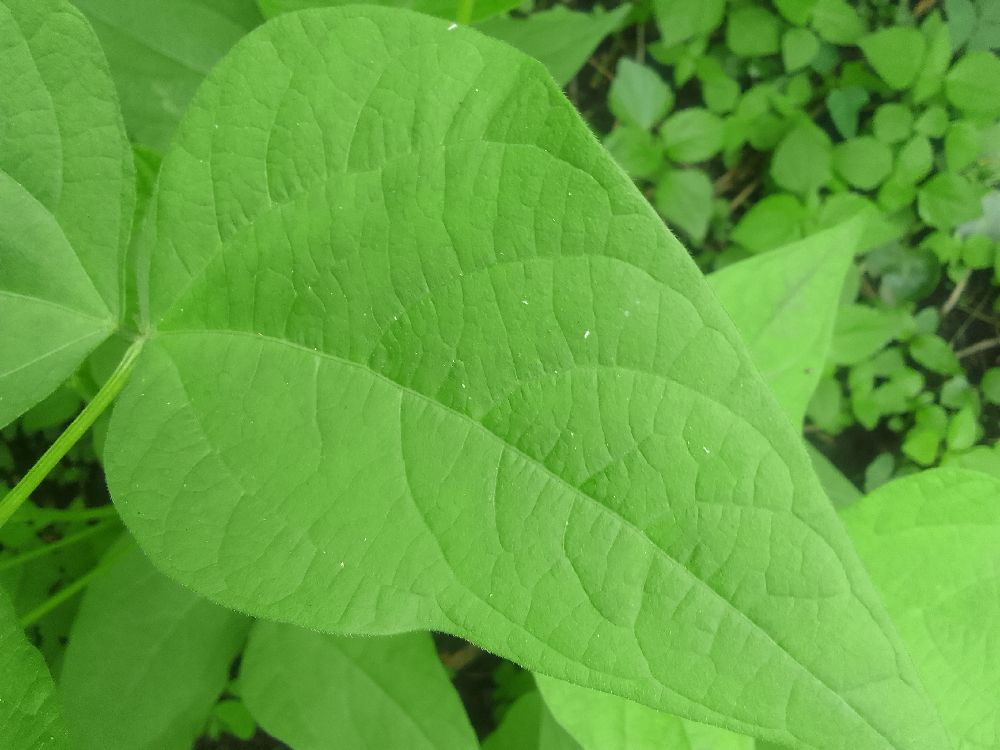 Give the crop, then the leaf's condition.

common bean, healthy
